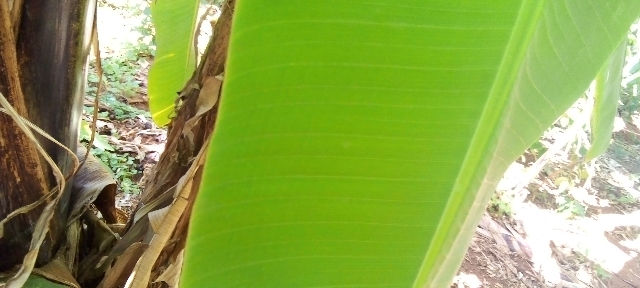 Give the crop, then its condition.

banana, healthy
